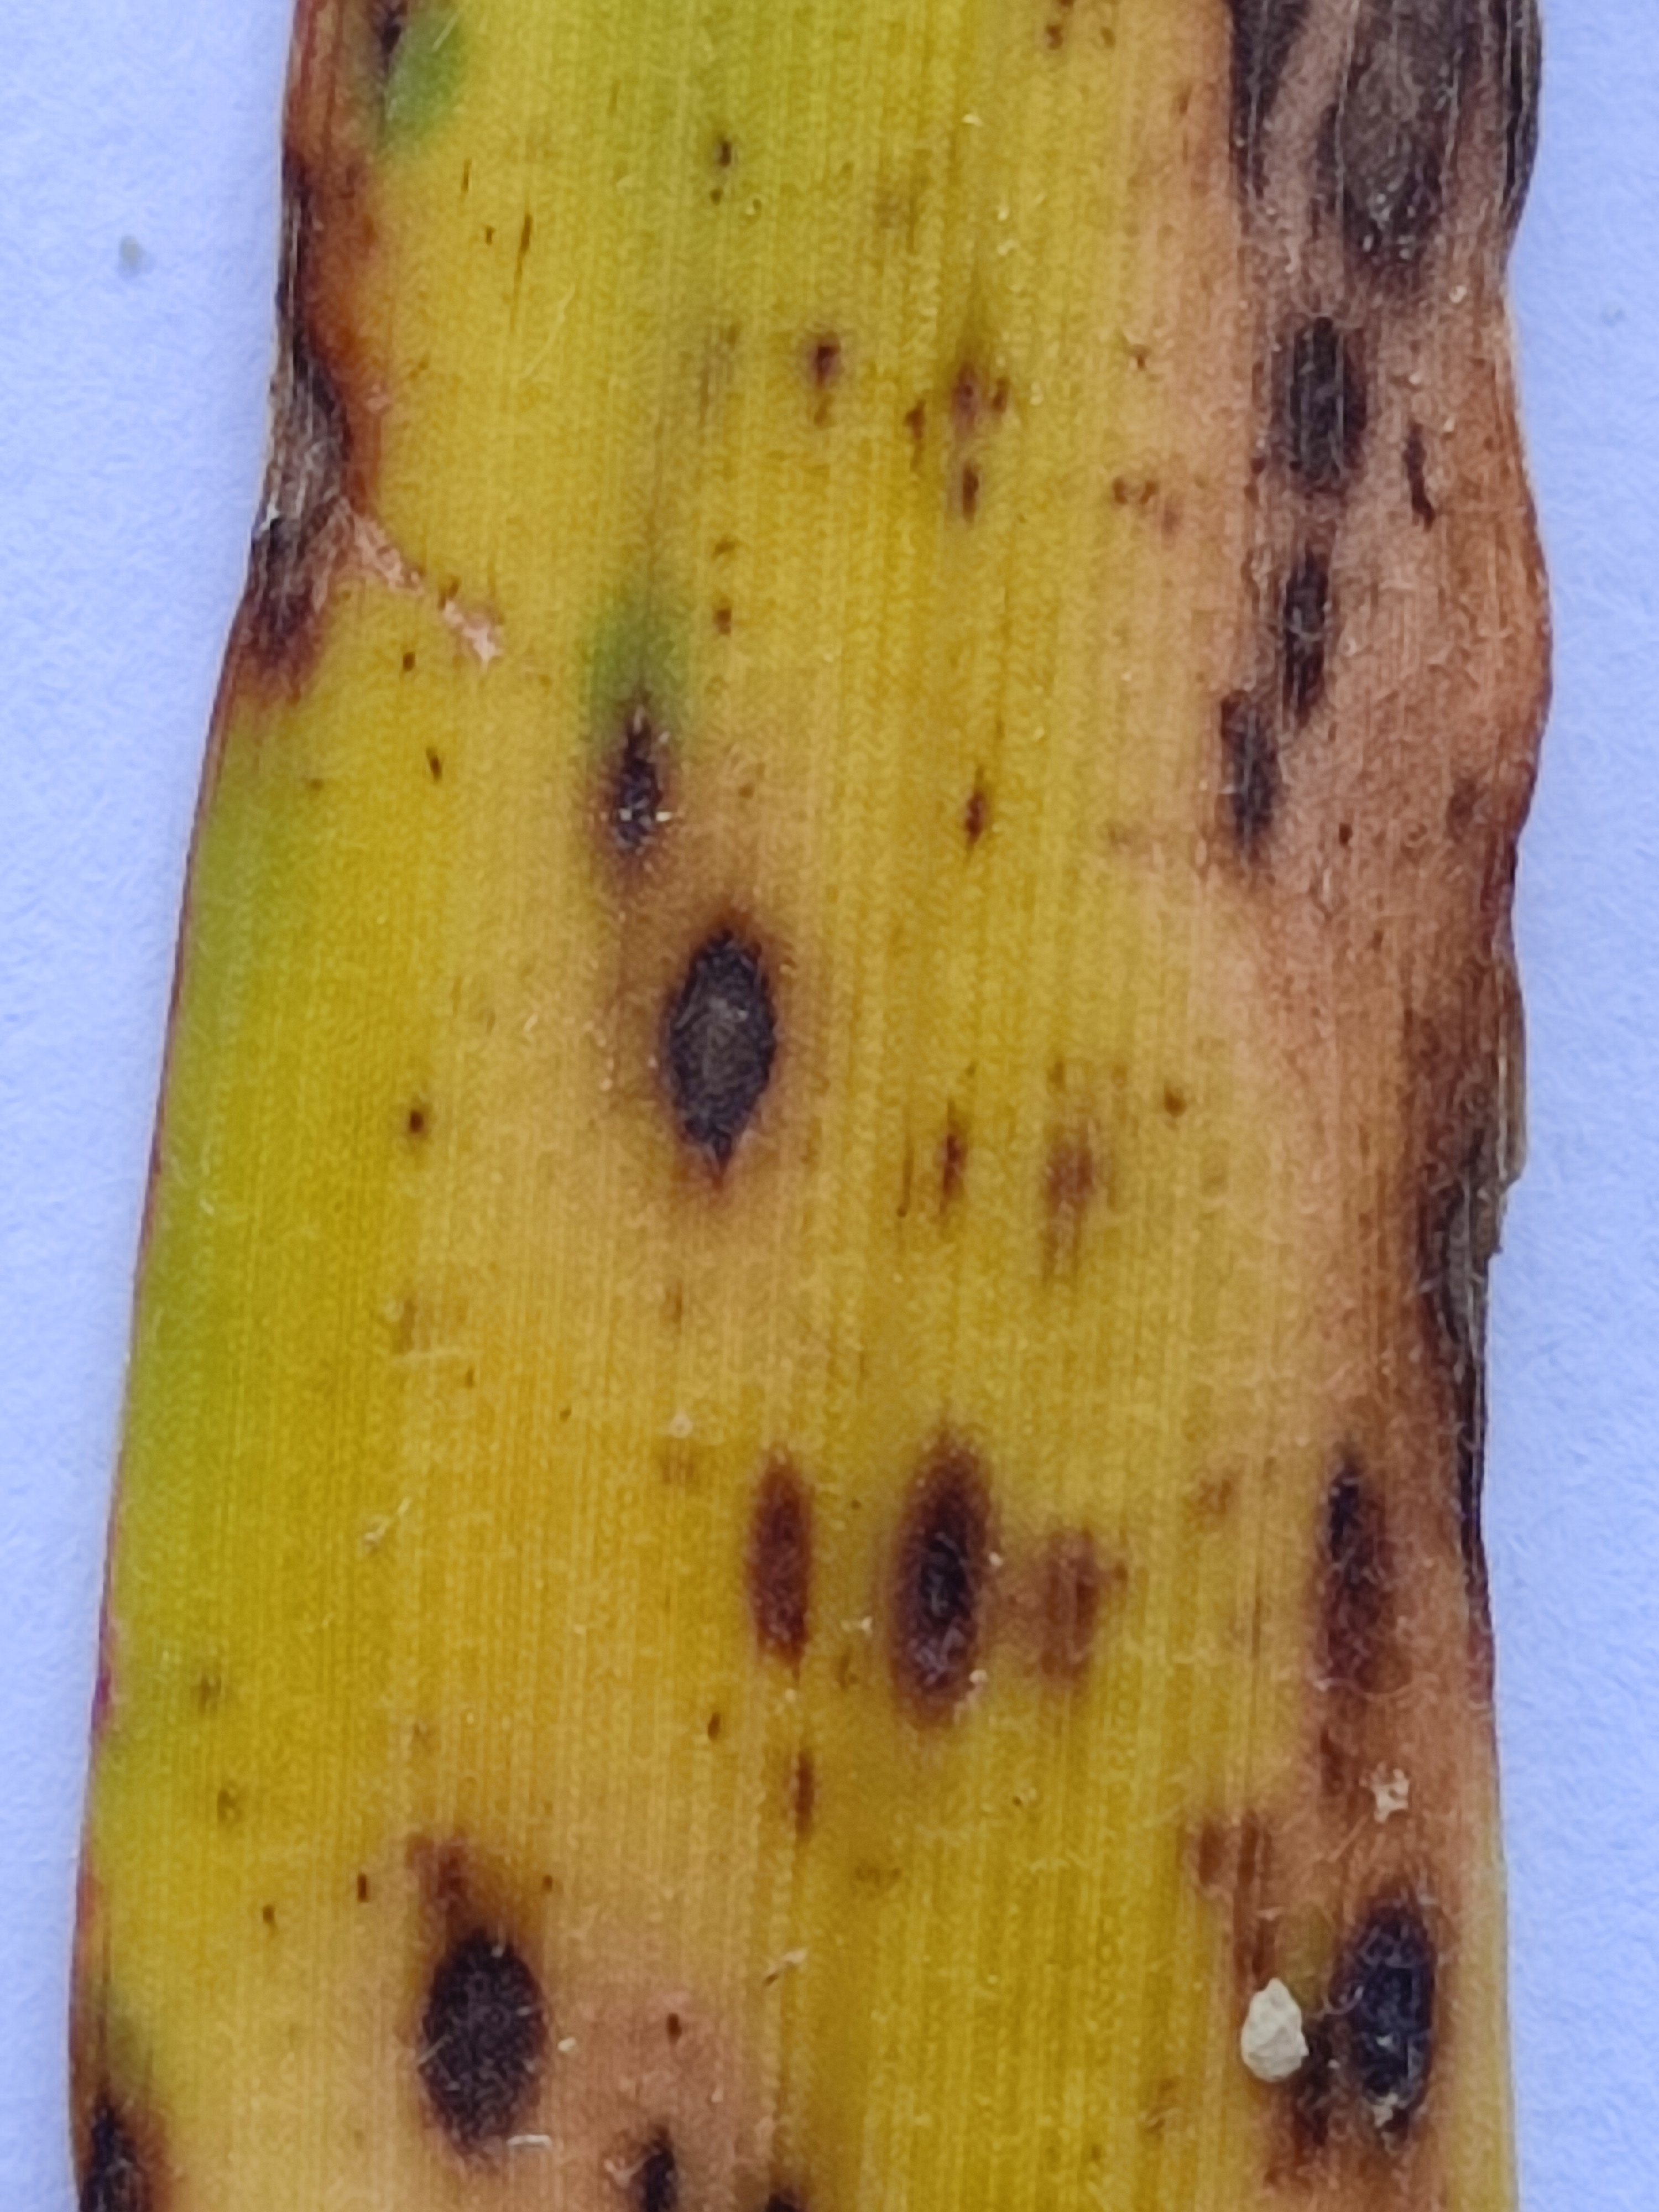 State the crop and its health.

pearl millet, pyricularia sp.
